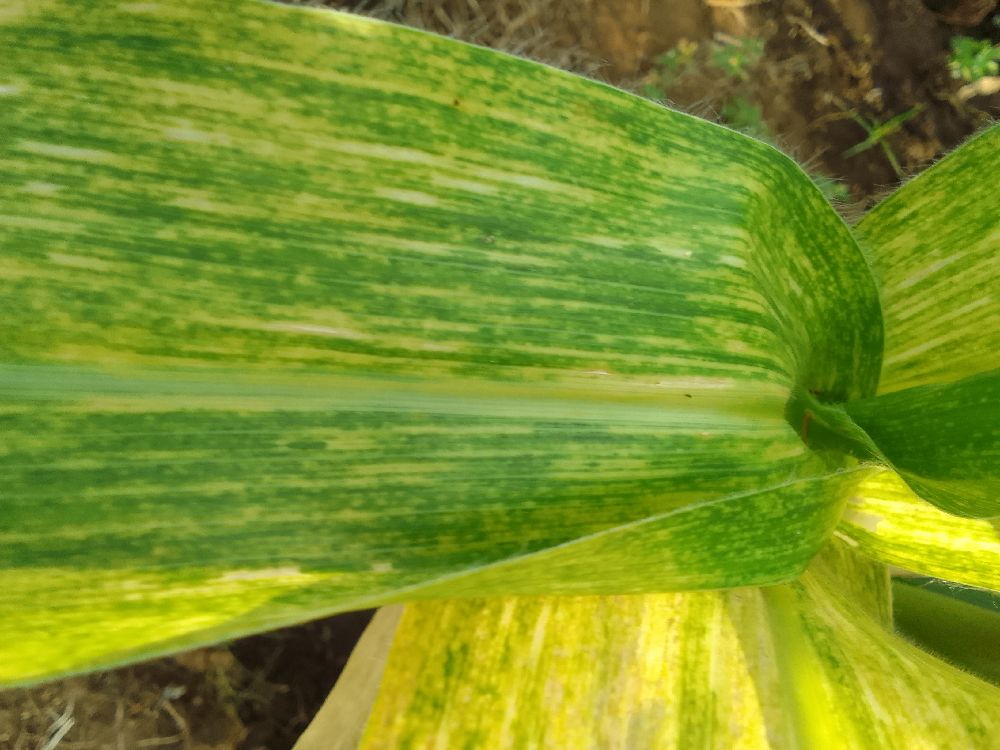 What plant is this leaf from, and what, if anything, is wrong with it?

maize, maize lethal necrosis
